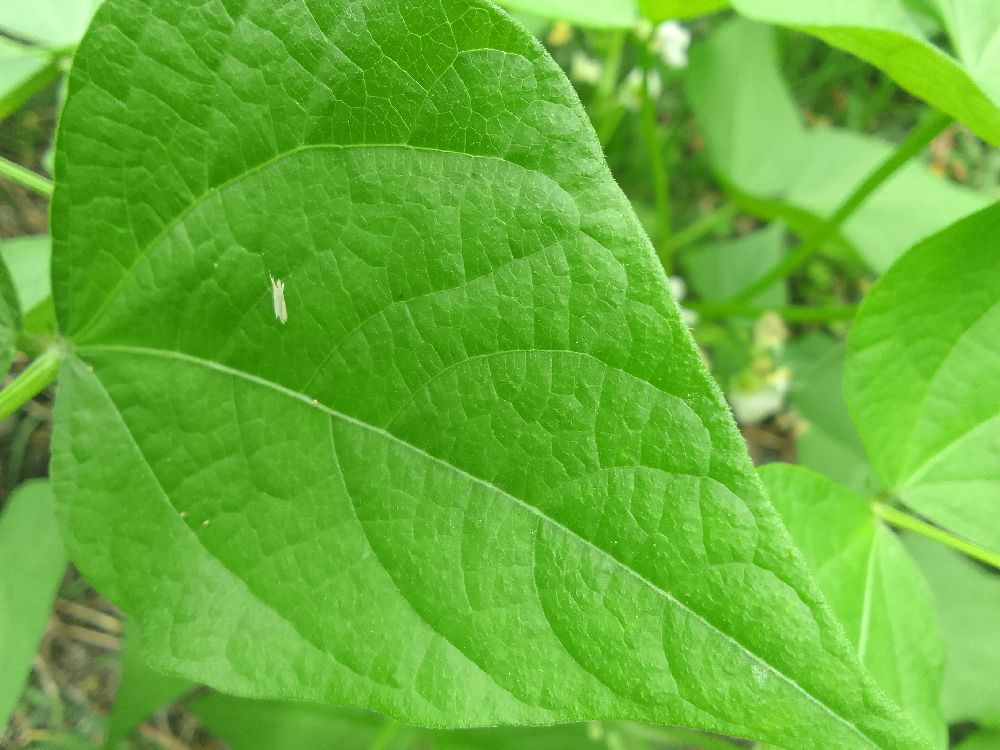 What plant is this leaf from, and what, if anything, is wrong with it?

common bean, healthy
